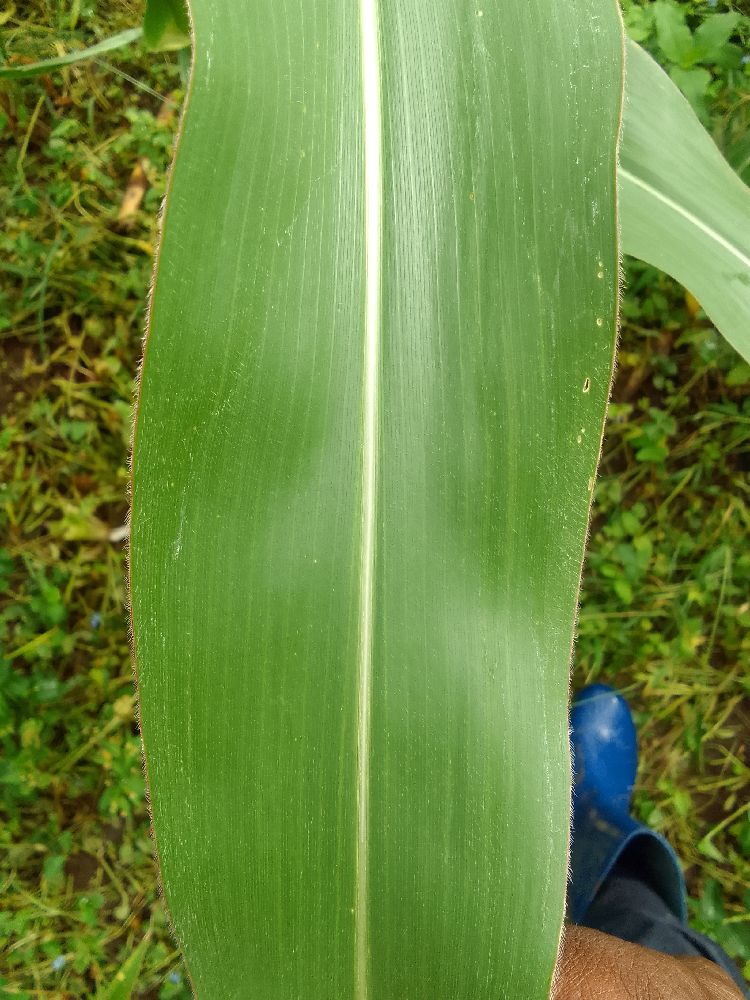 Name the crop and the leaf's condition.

maize, healthy
